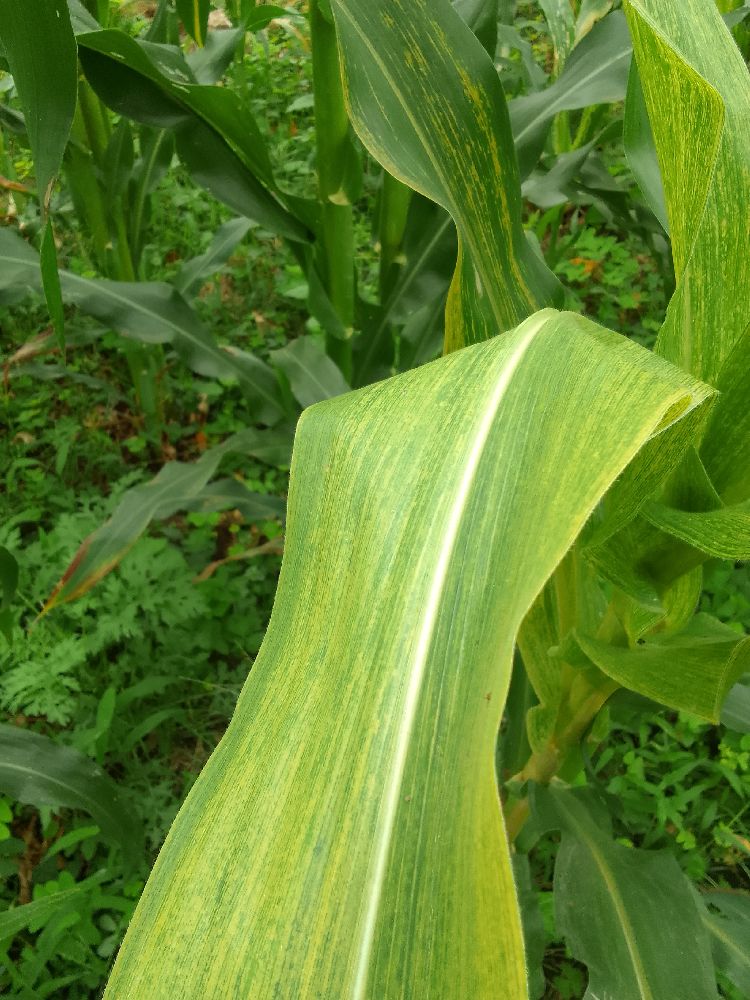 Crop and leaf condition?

maize, maize lethal necrosis
